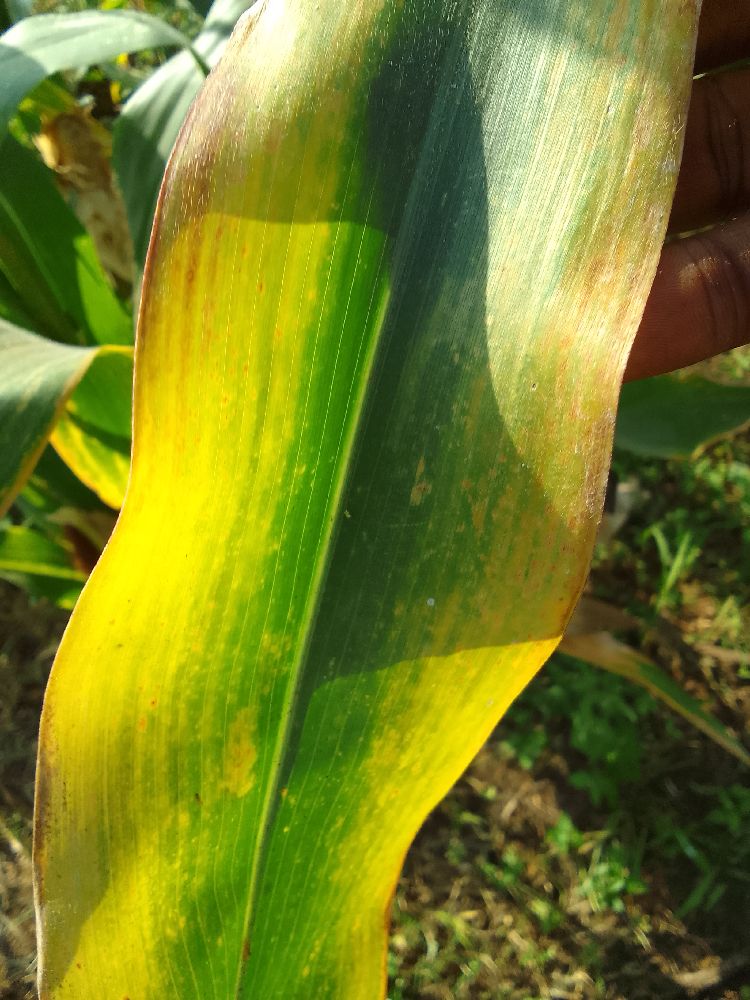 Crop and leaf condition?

maize, maize lethal necrosis
